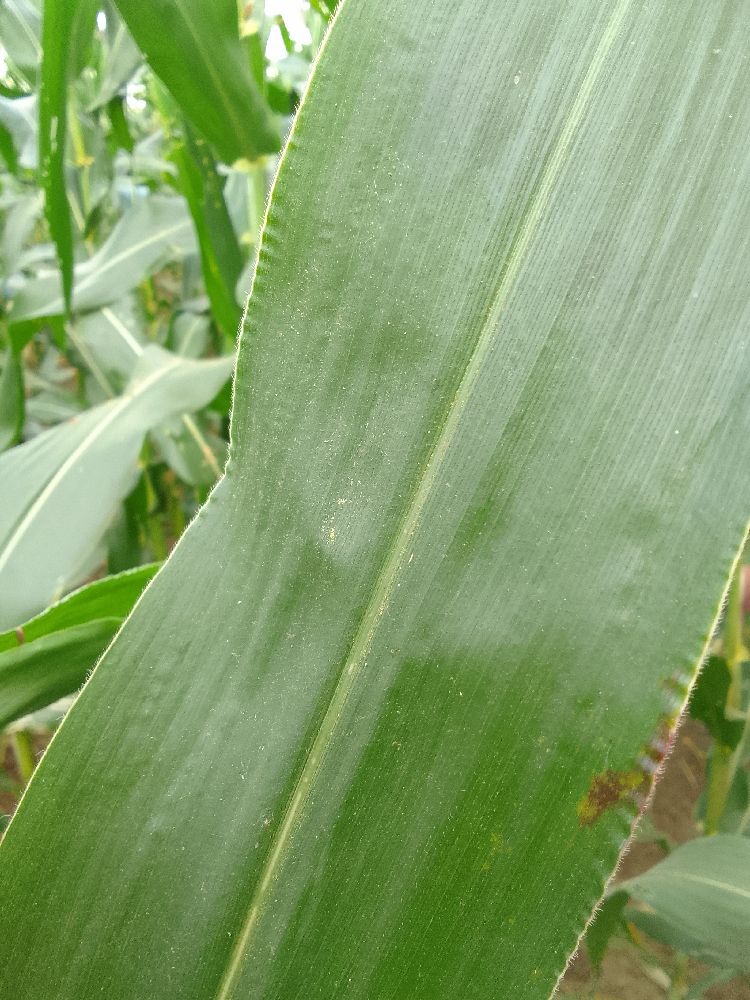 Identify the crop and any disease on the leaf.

maize, healthy
